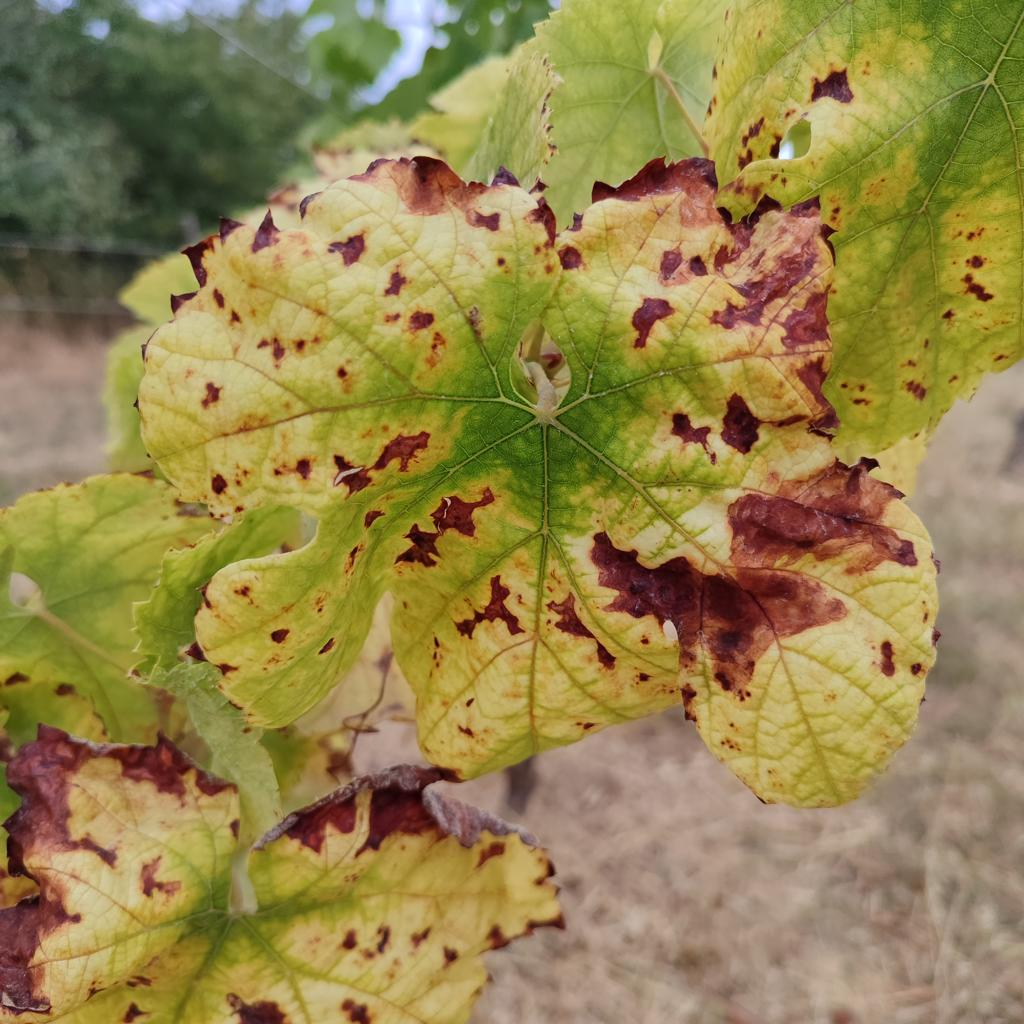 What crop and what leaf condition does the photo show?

grapevine, esca complex
